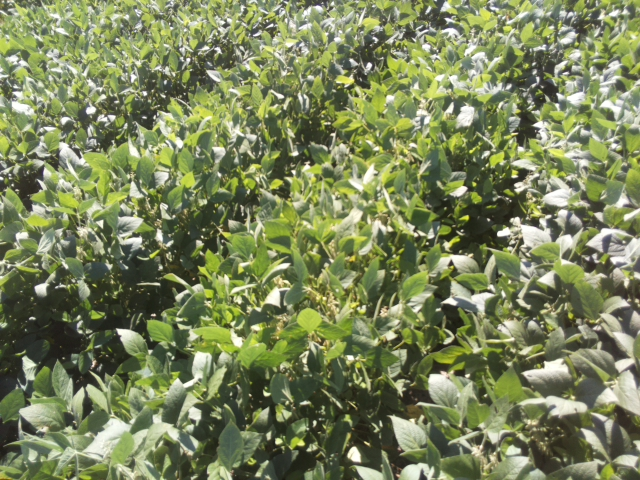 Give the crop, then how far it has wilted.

soybean, slight leaflet or petiole turgor loss in upper canopy
